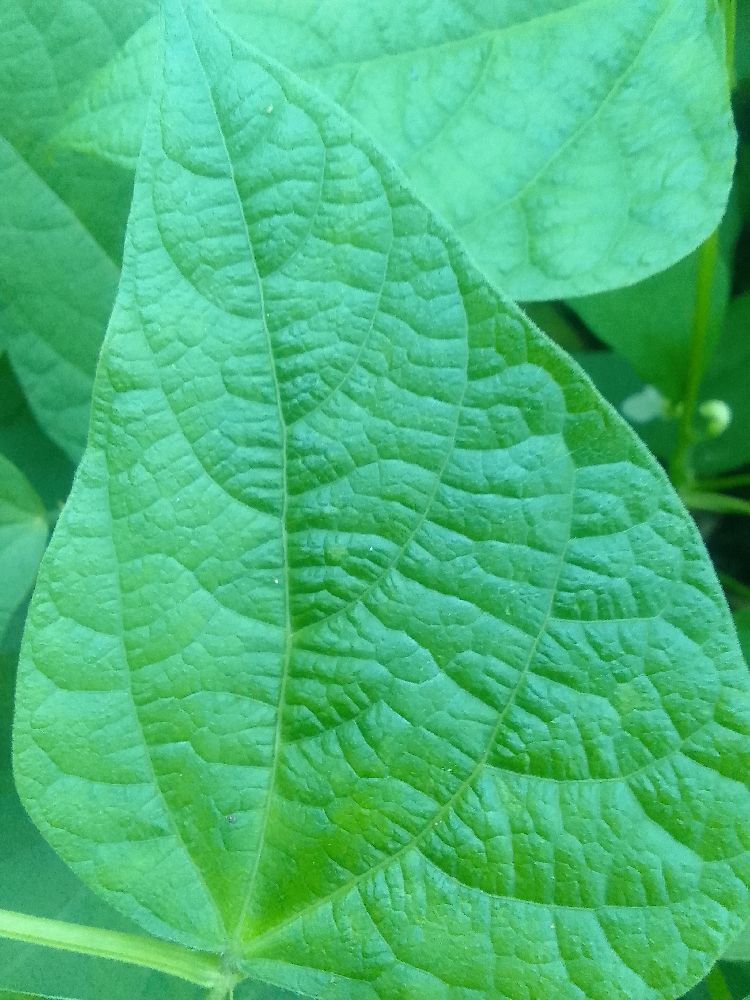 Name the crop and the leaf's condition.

common bean, healthy
